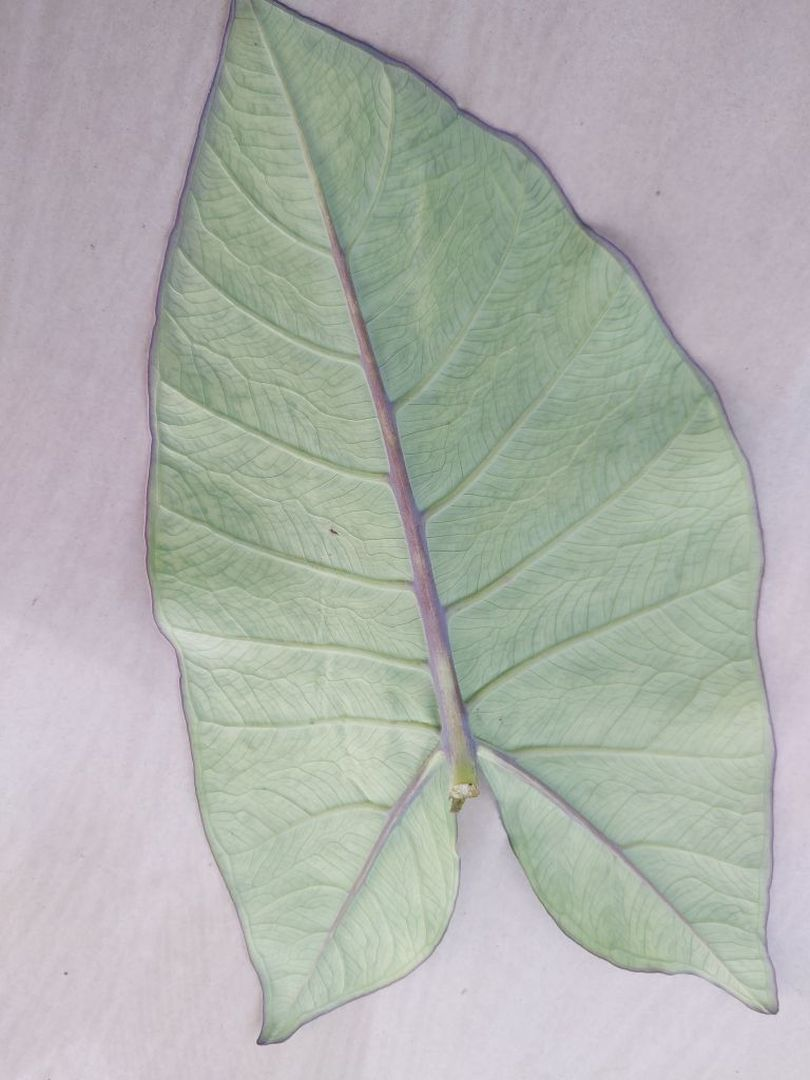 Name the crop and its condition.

taro, mosaic
